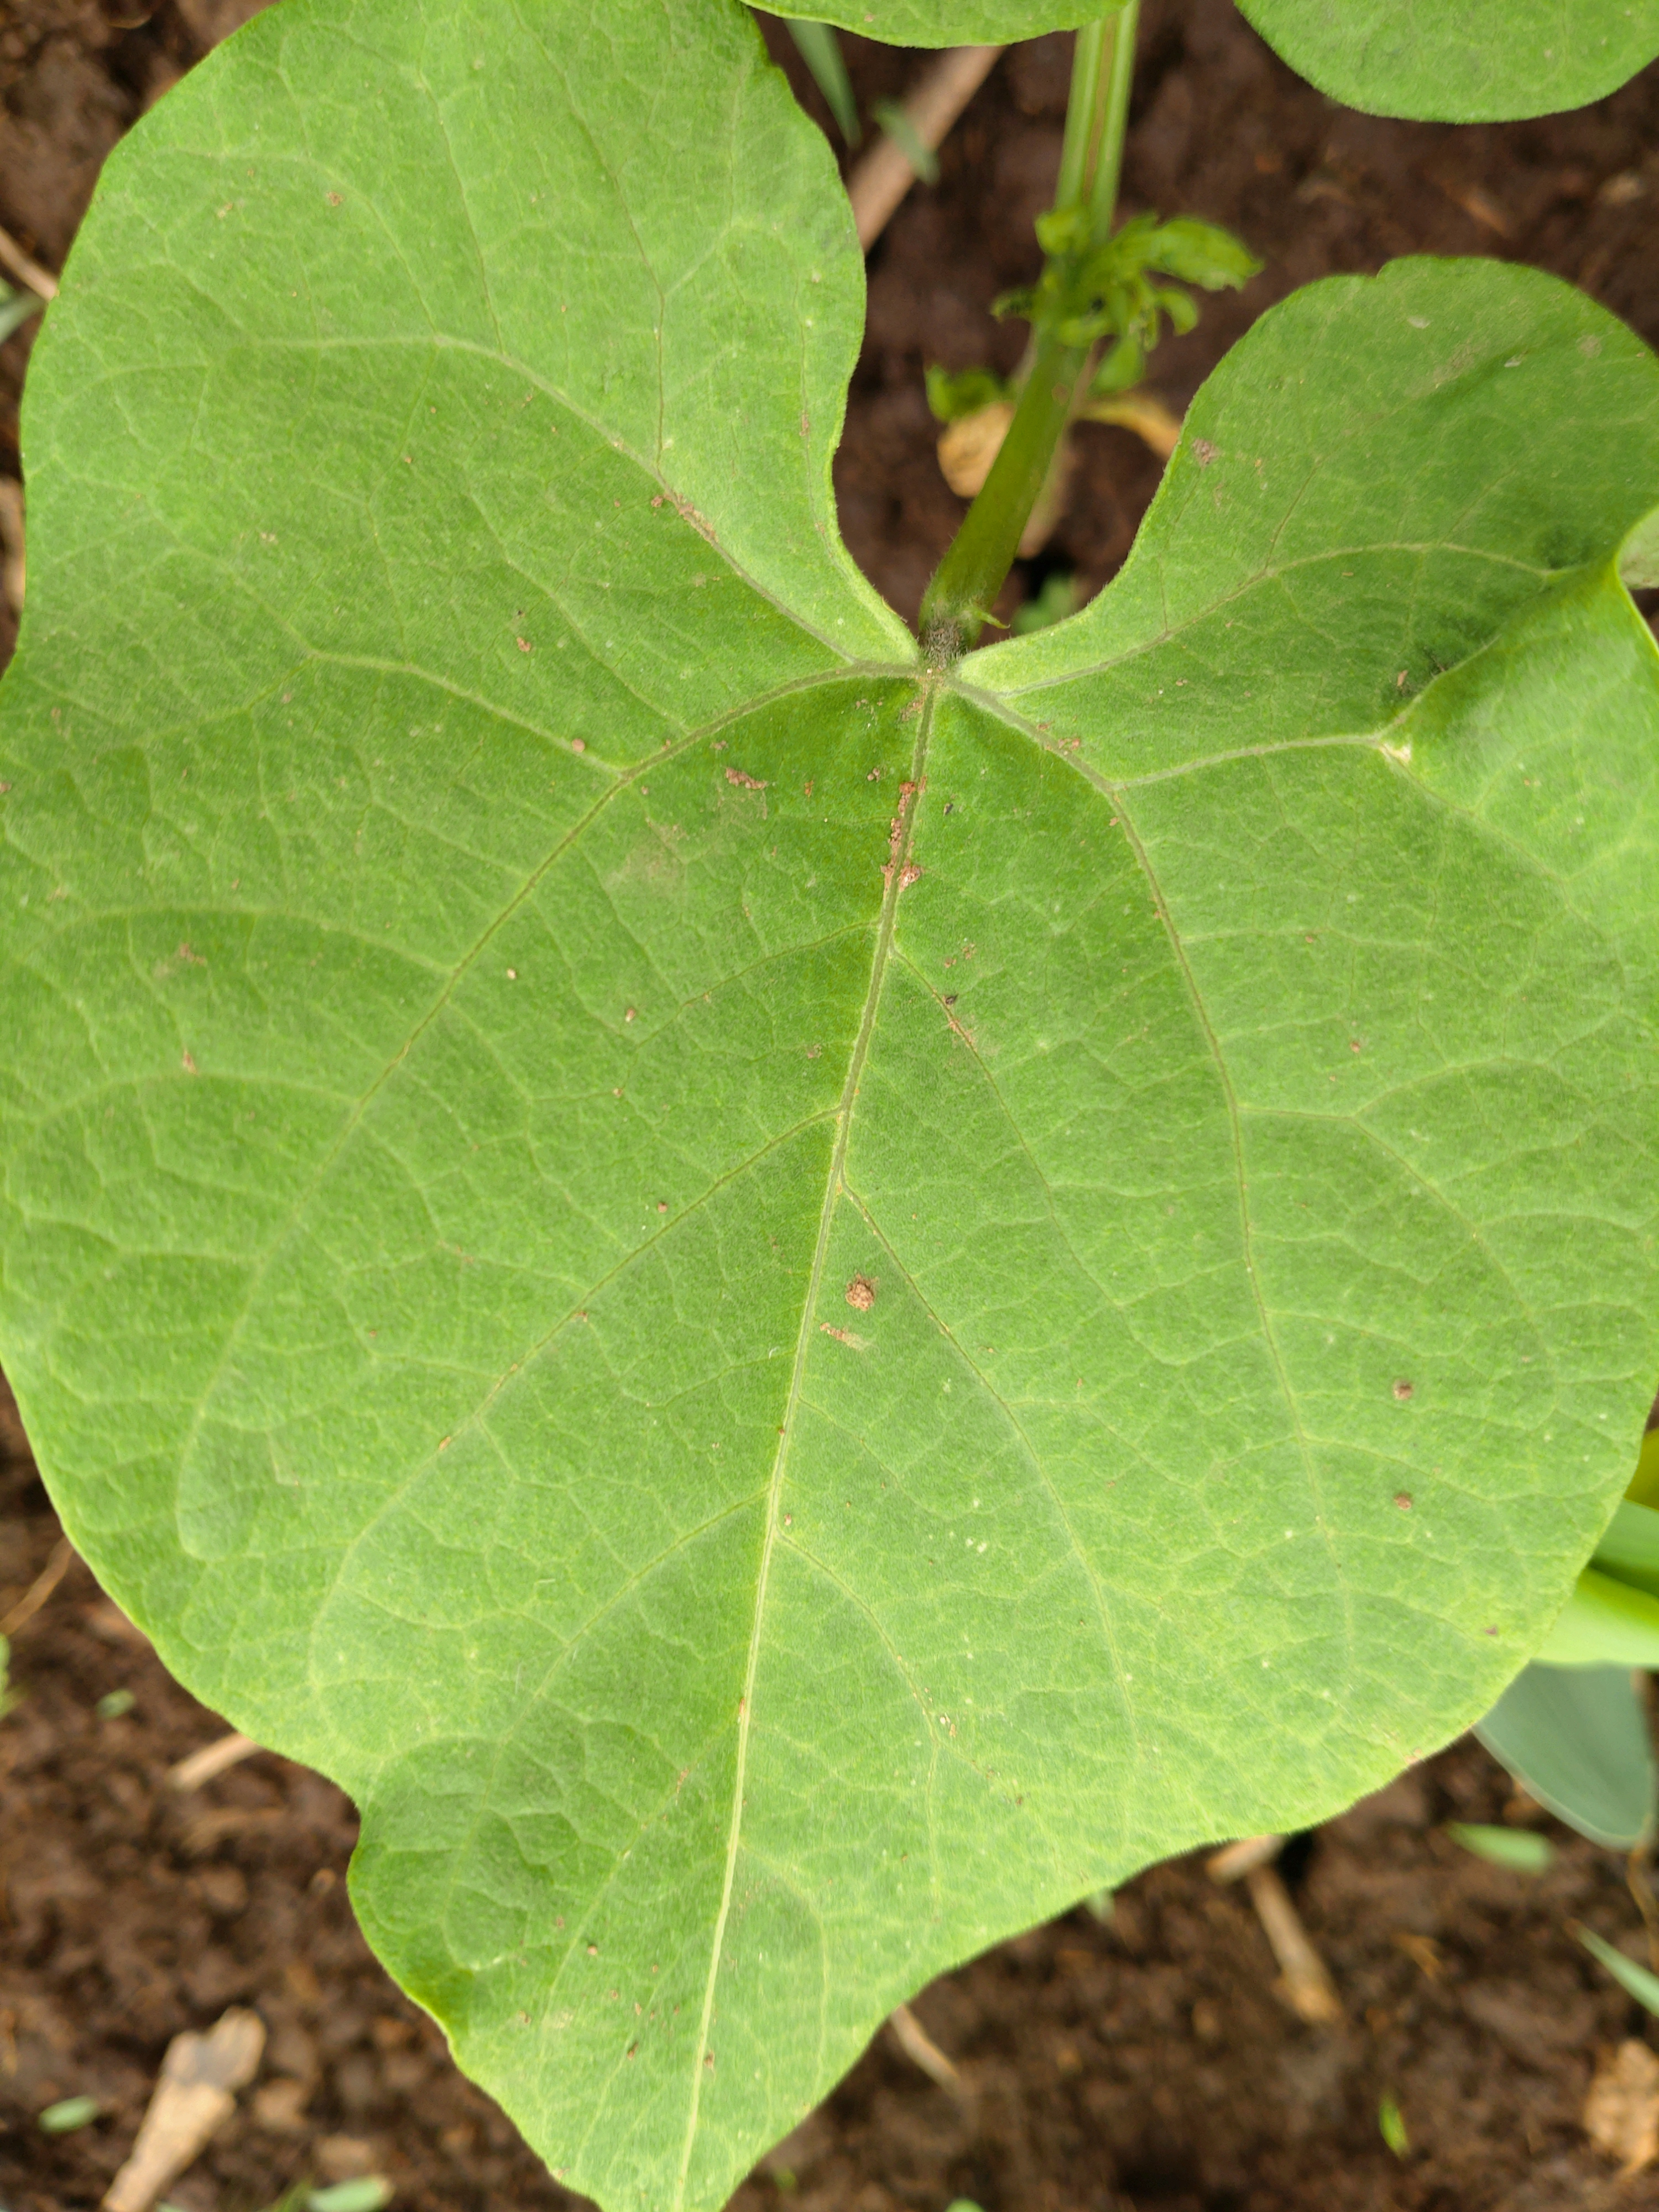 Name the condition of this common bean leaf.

healthy
